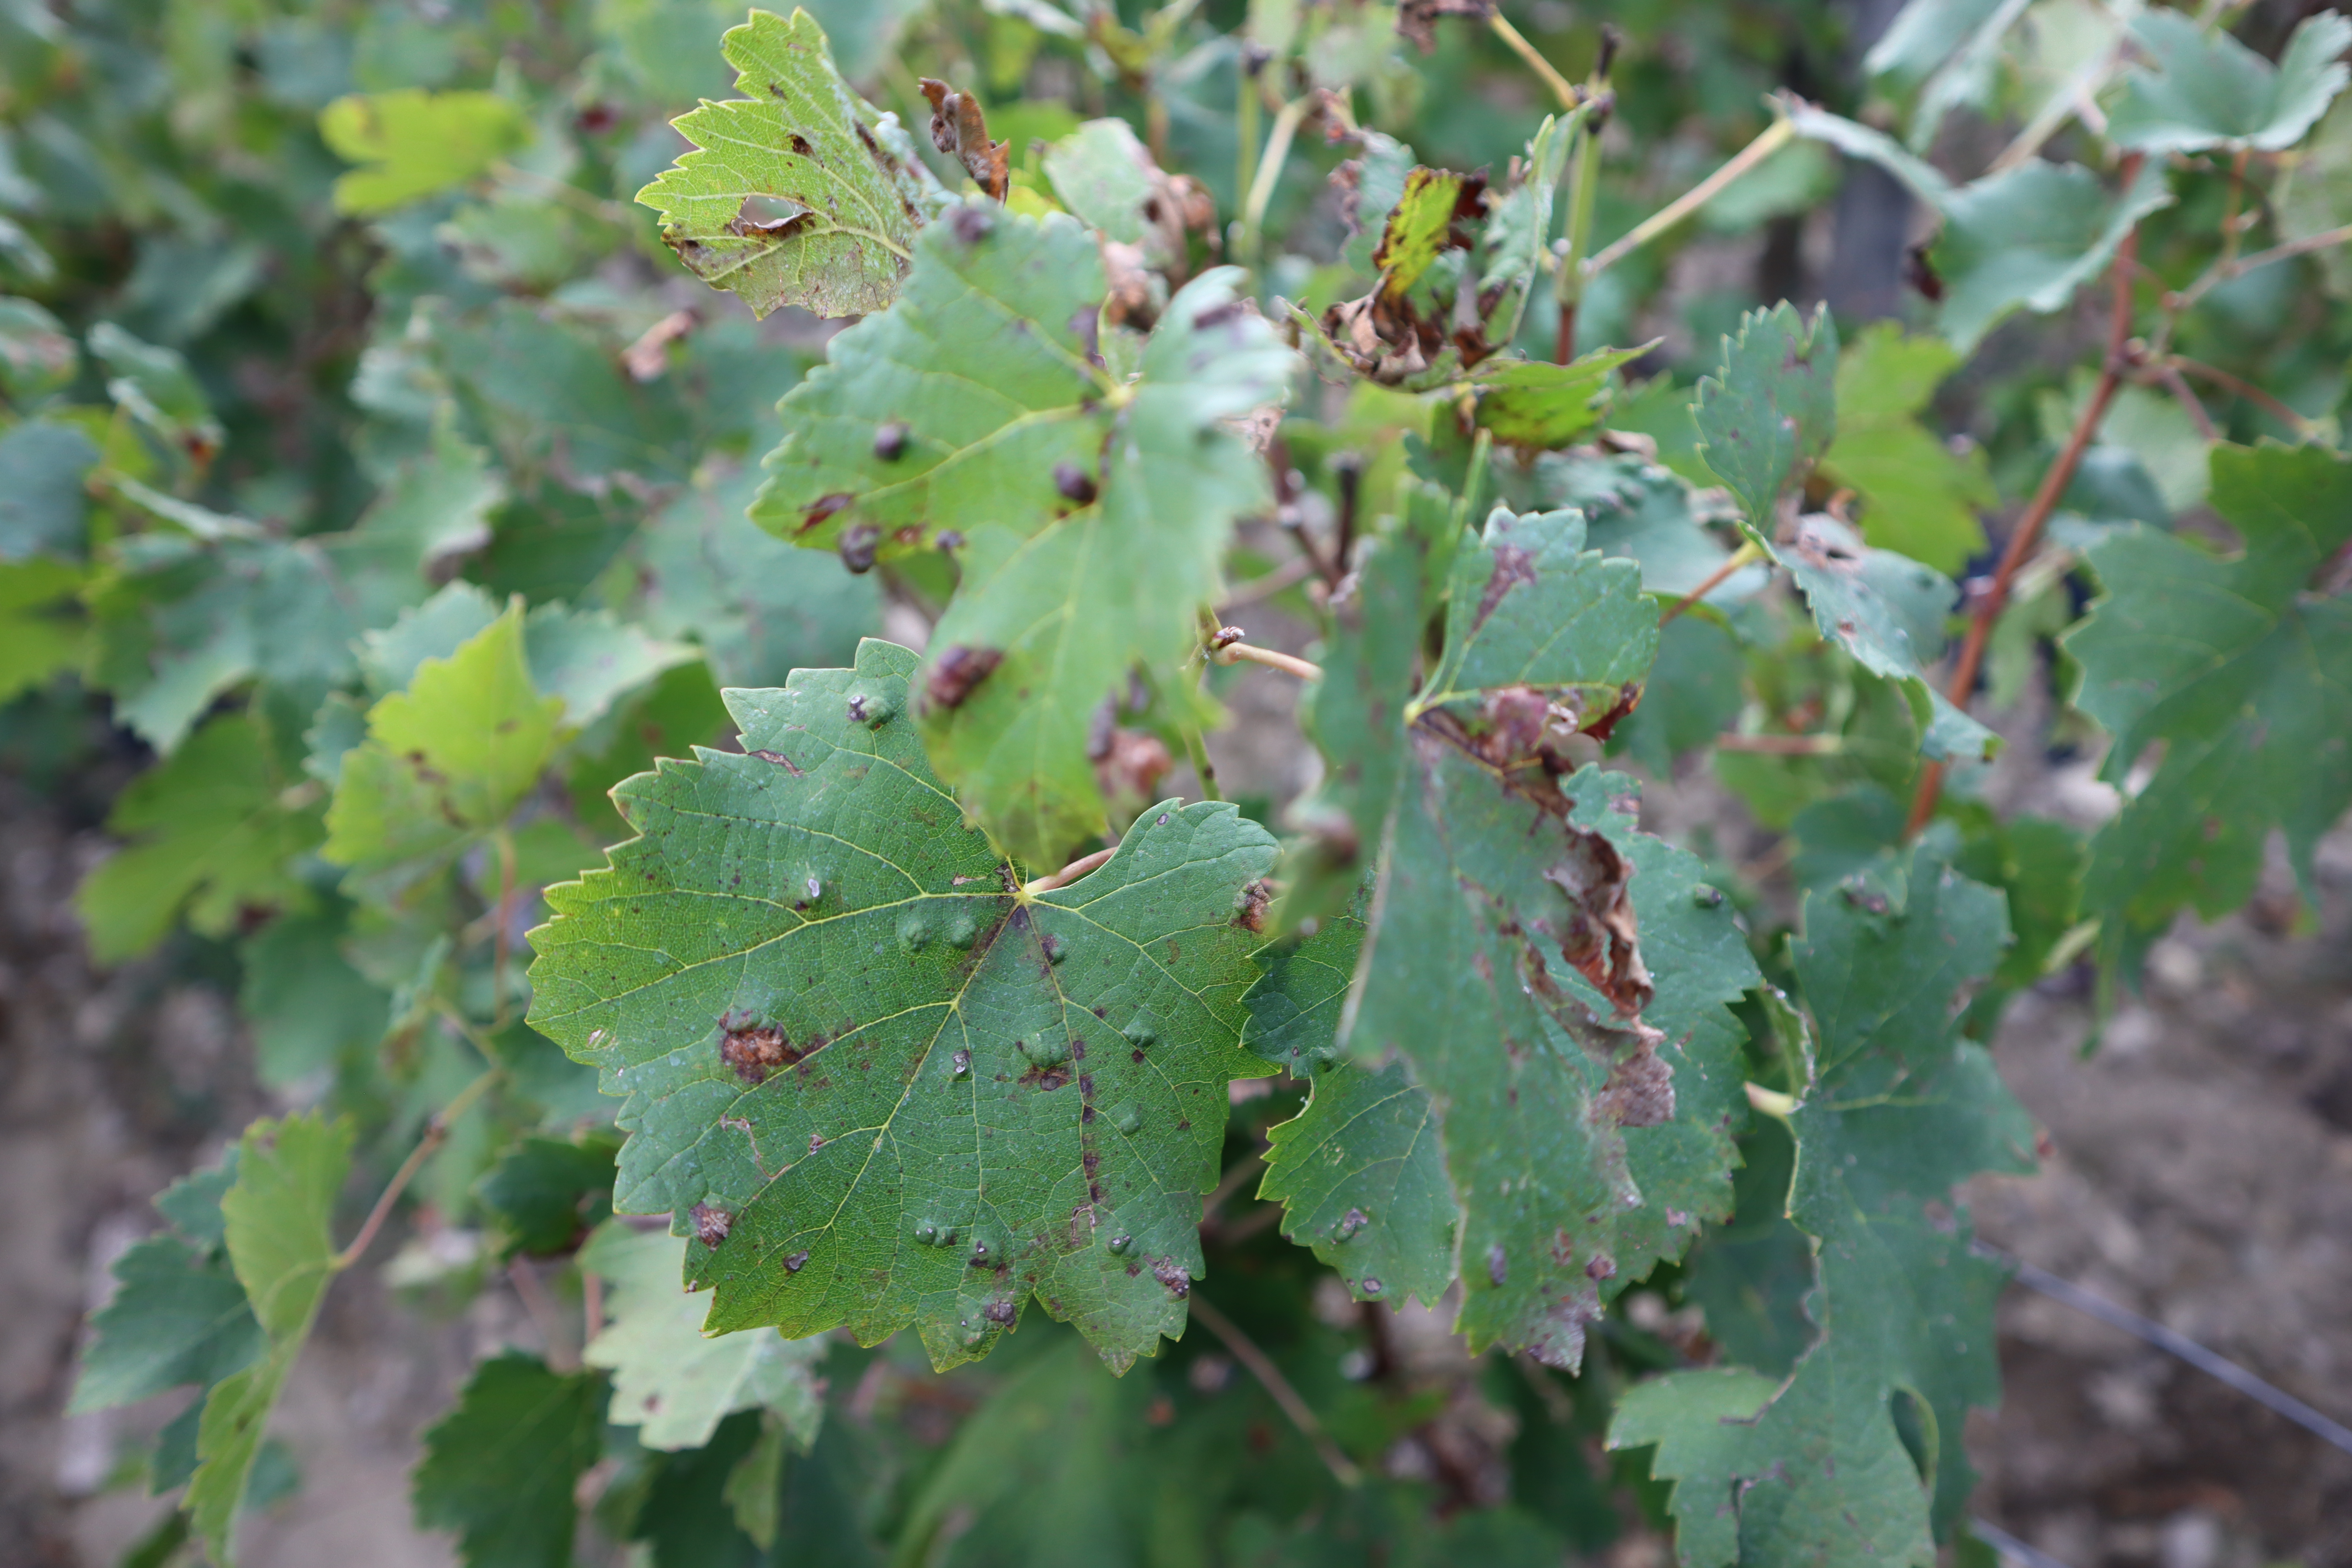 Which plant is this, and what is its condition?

grapevine, grape erineum mite, hail
